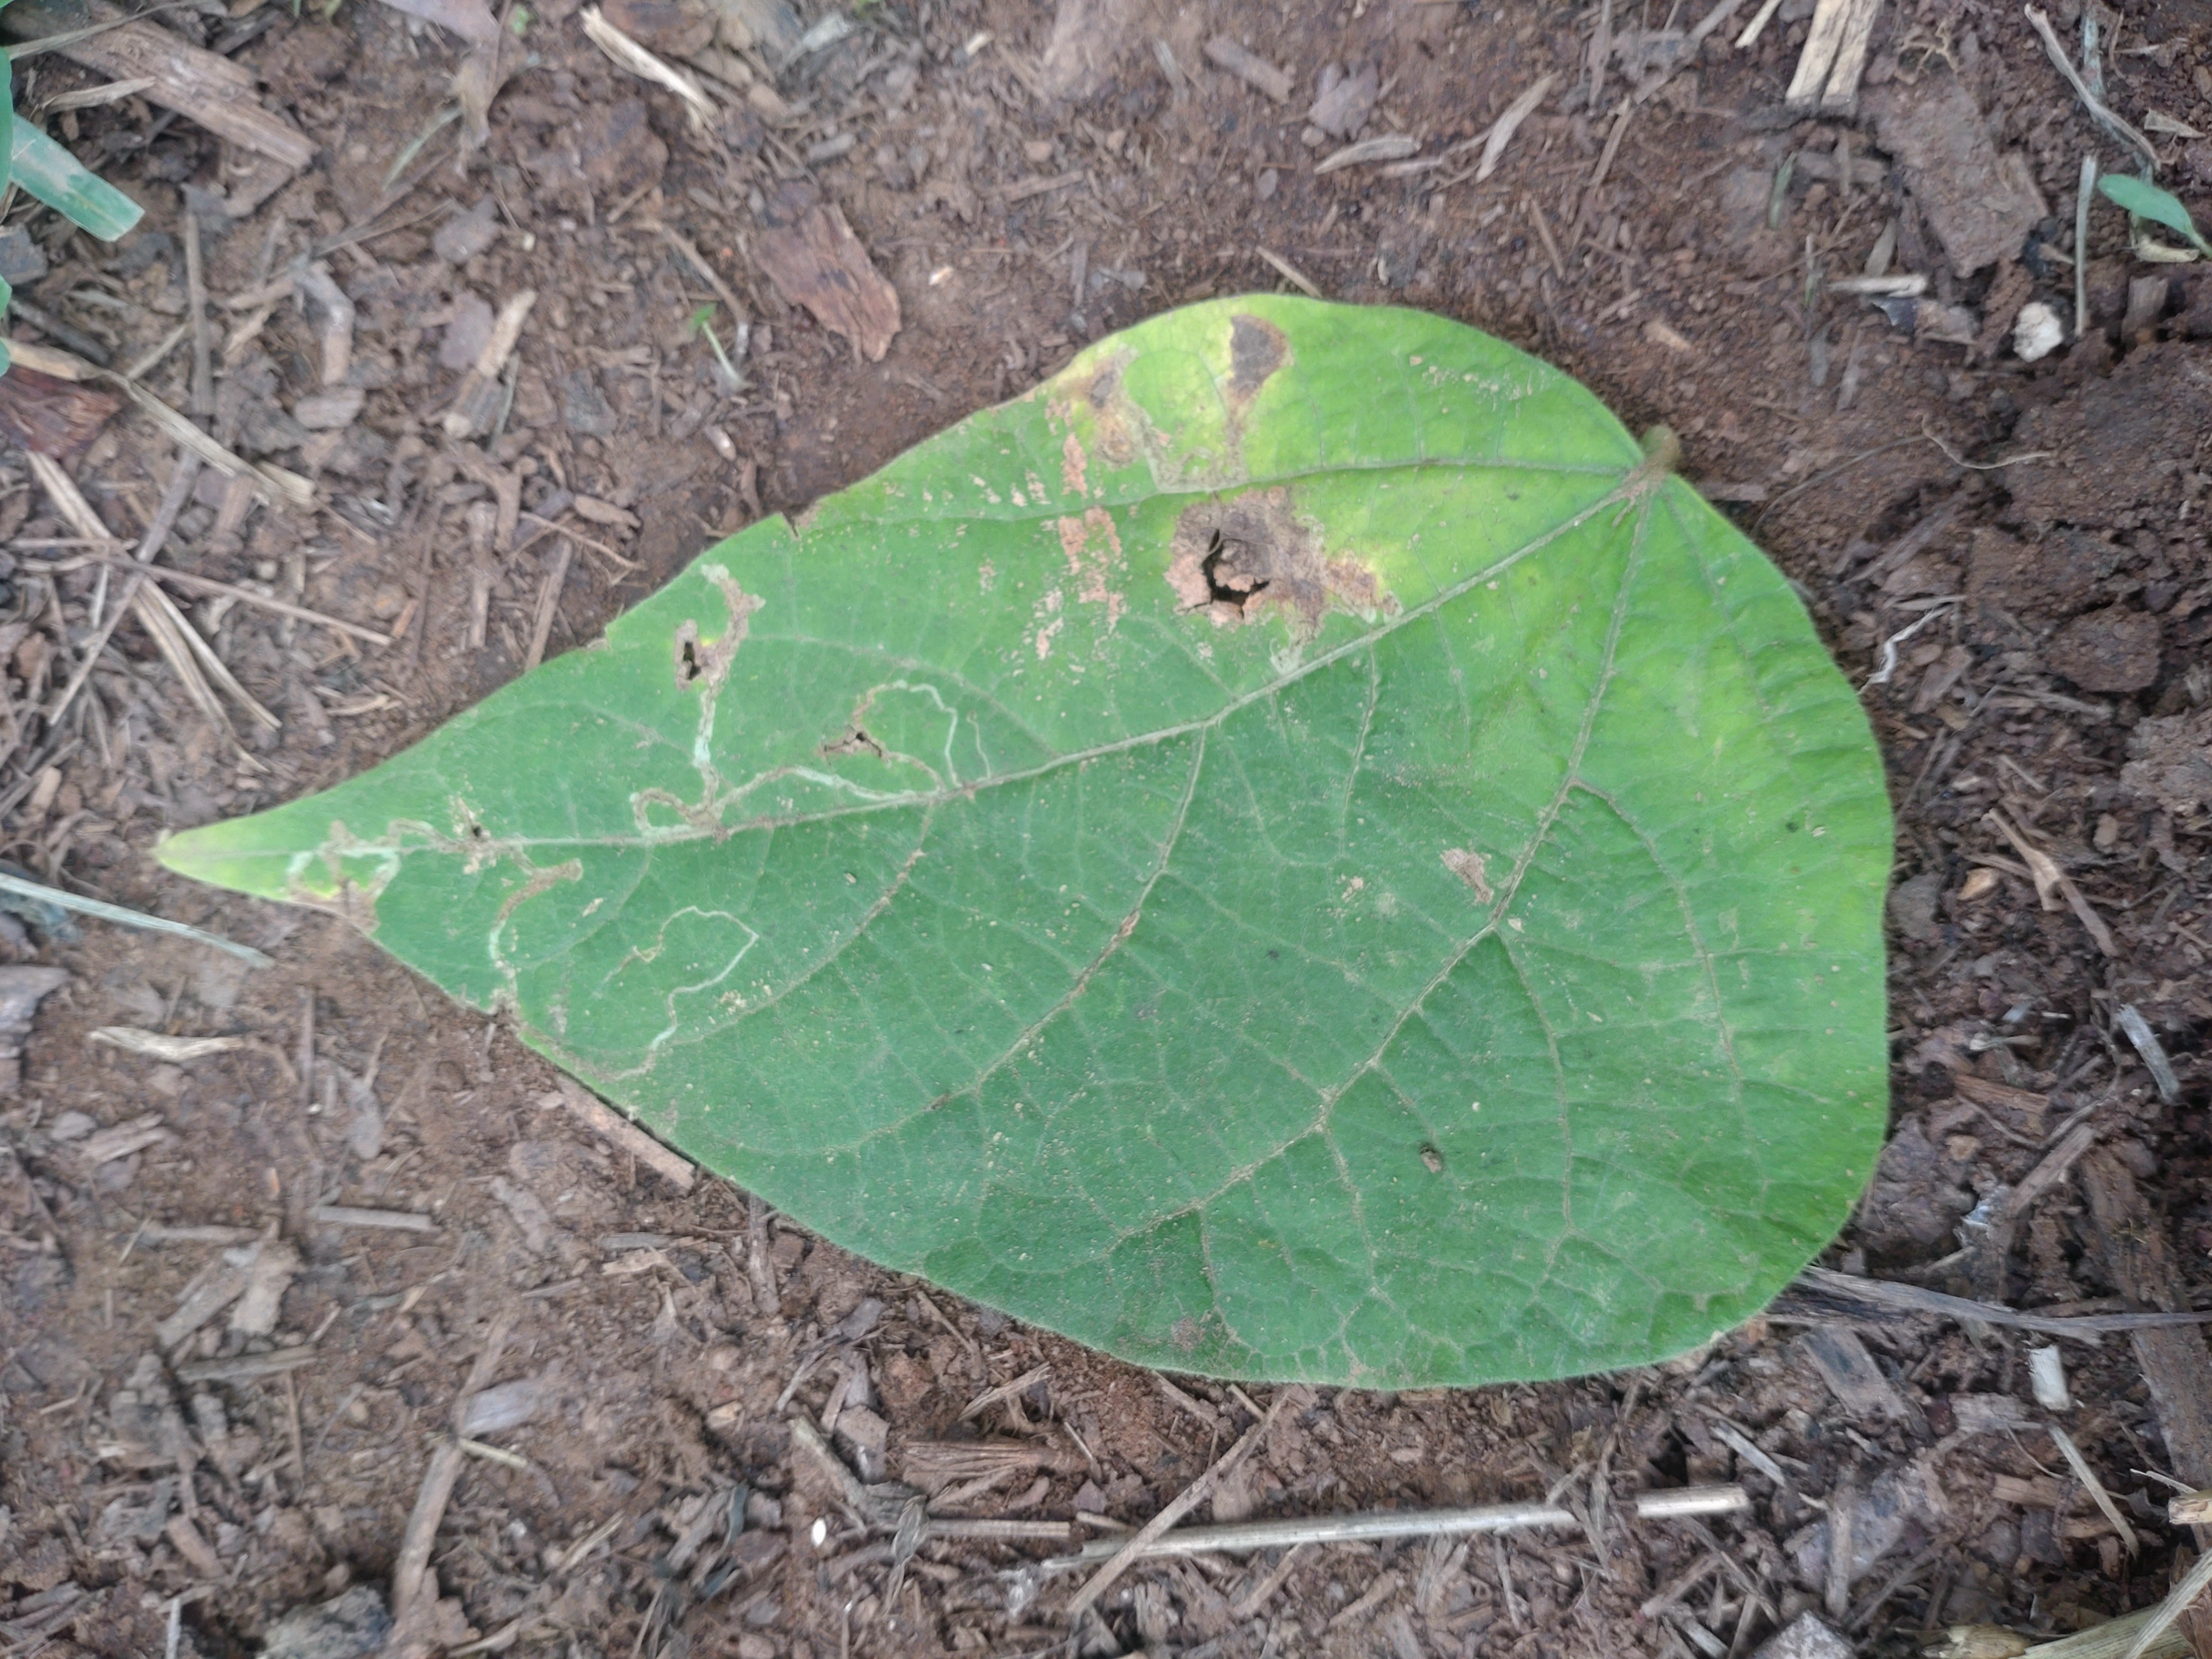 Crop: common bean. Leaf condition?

anthracnose
